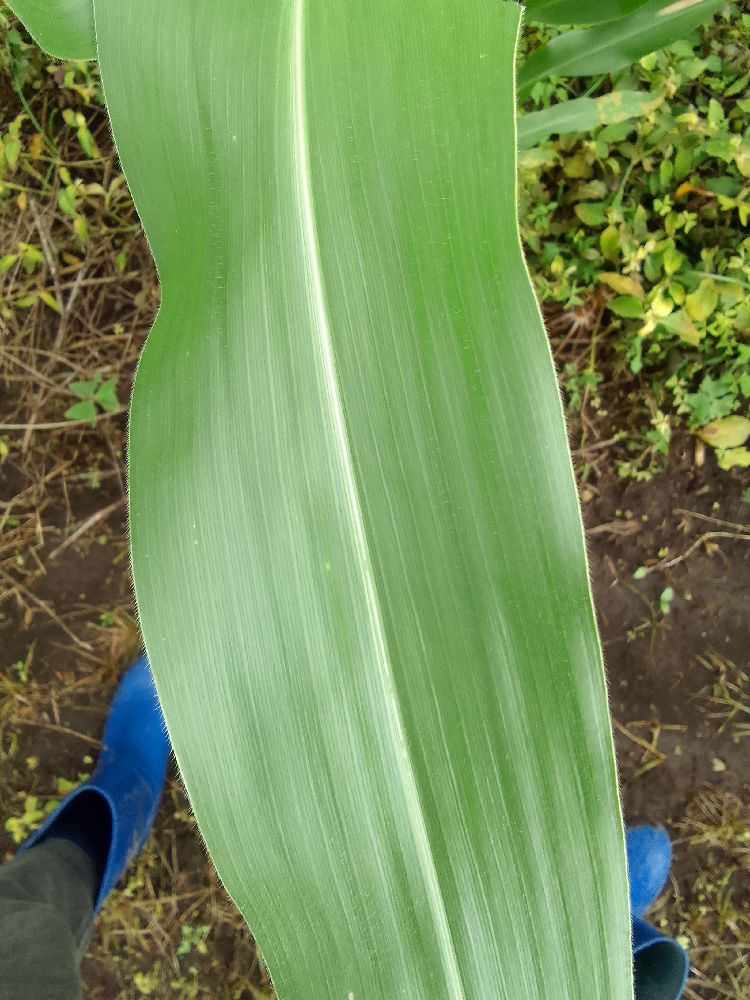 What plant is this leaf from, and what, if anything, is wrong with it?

maize, healthy
